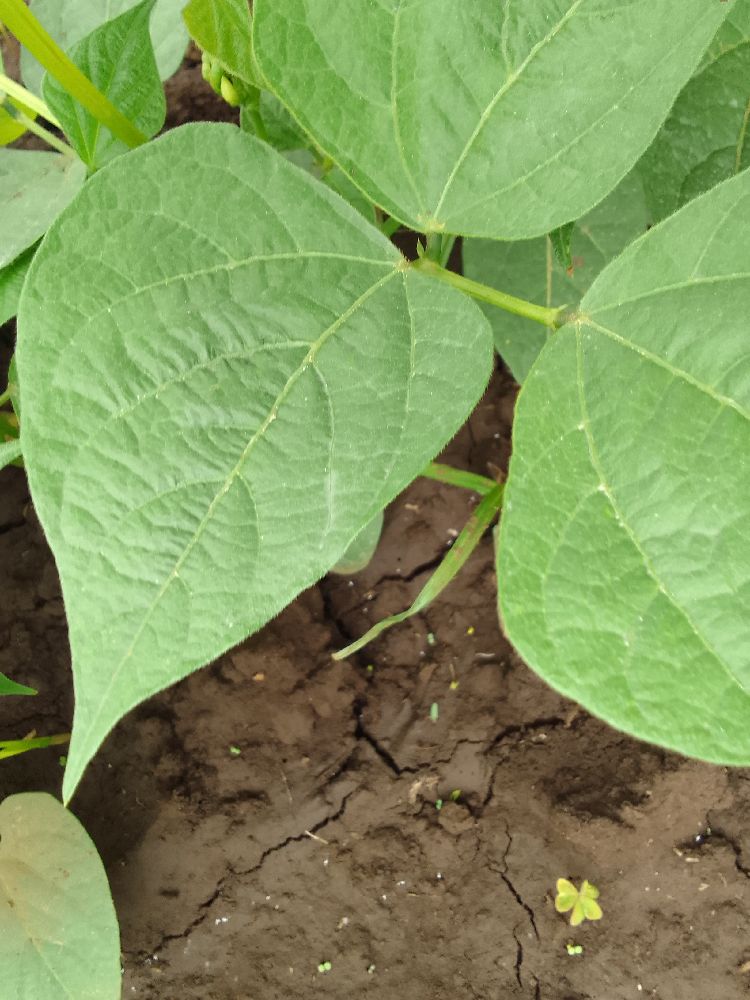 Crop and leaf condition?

common bean, healthy
